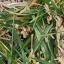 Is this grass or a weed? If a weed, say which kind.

grass
